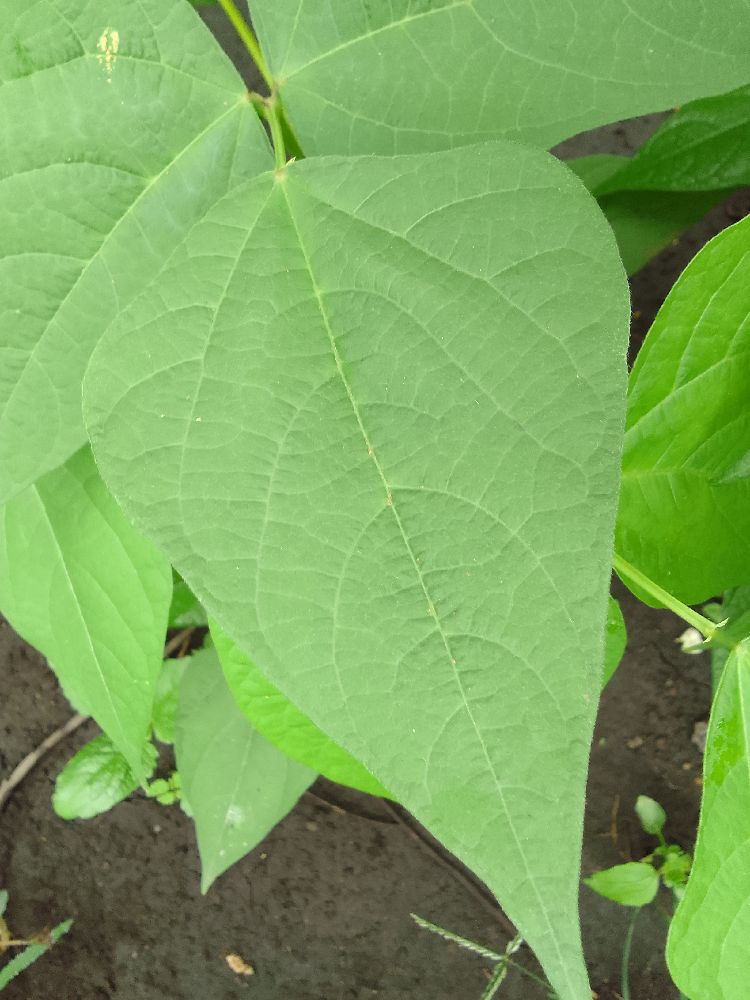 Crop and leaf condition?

common bean, healthy
